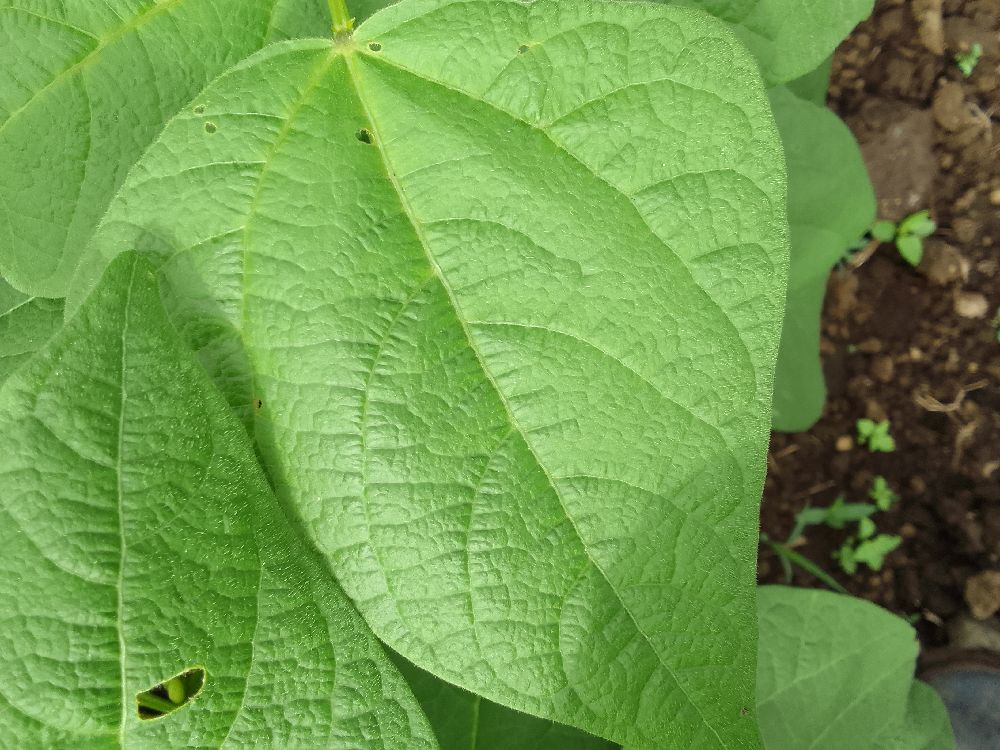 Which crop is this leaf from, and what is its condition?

common bean, healthy
